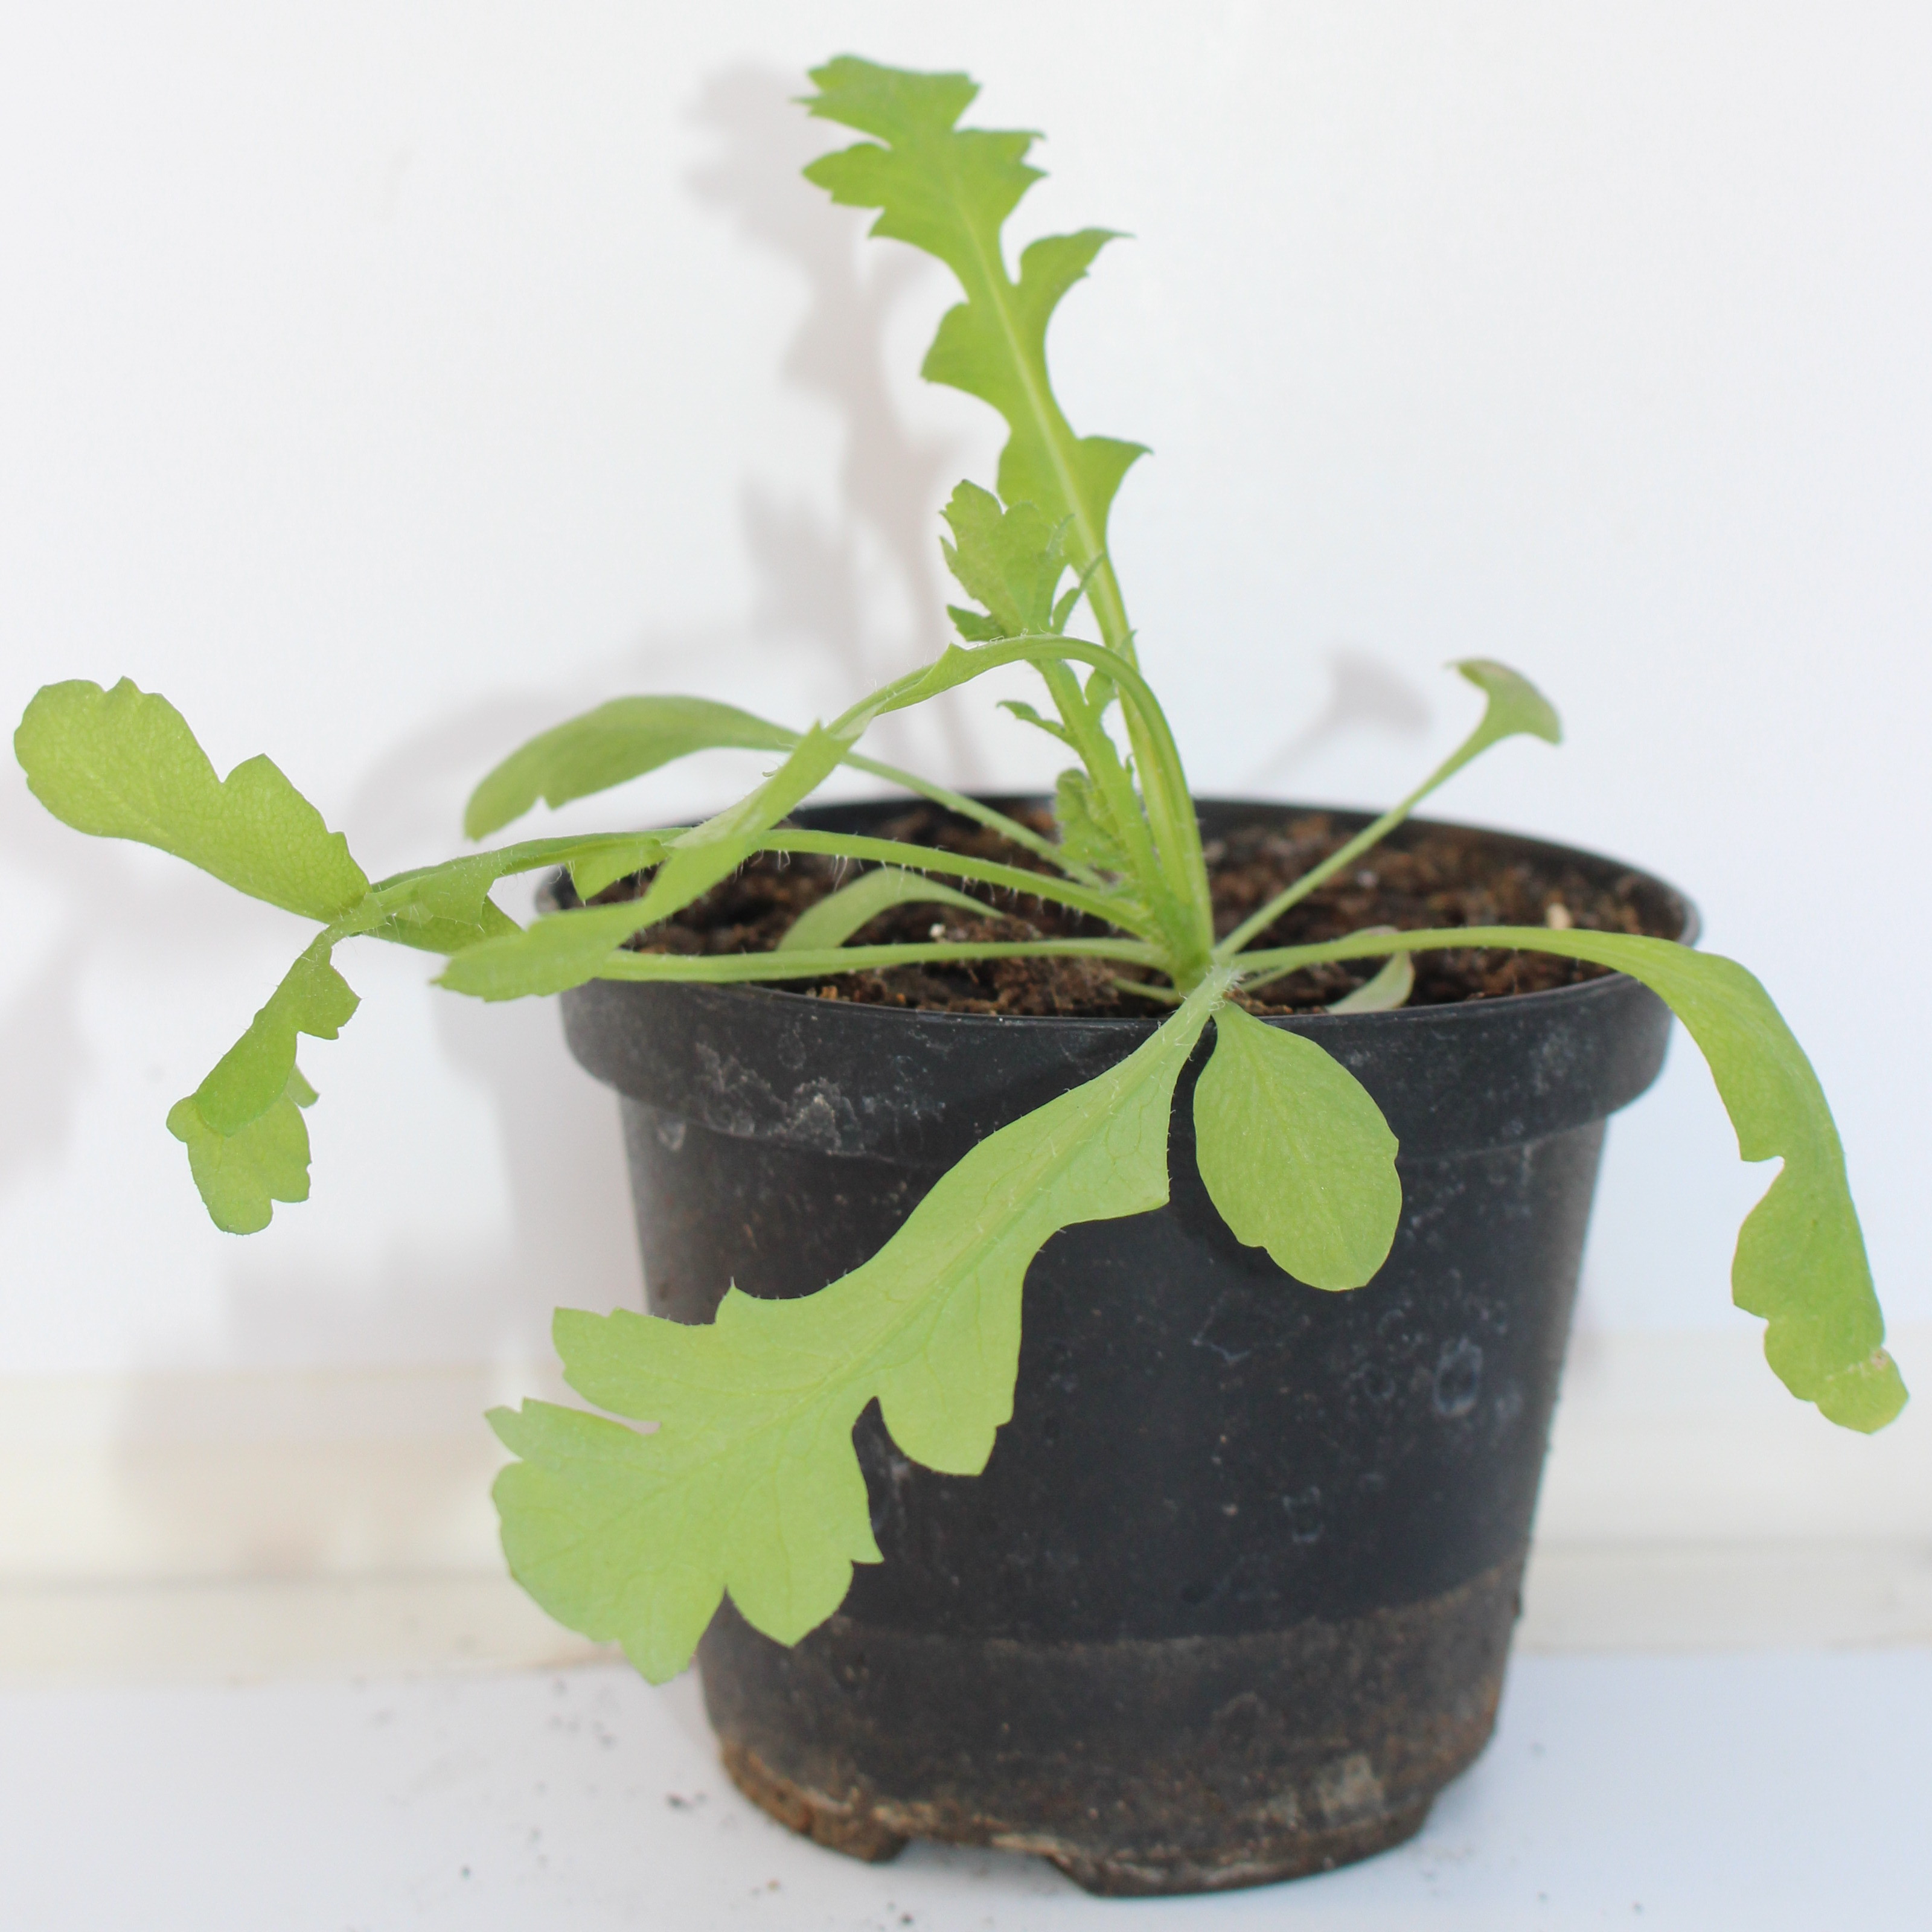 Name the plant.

Papaver rhoeas
